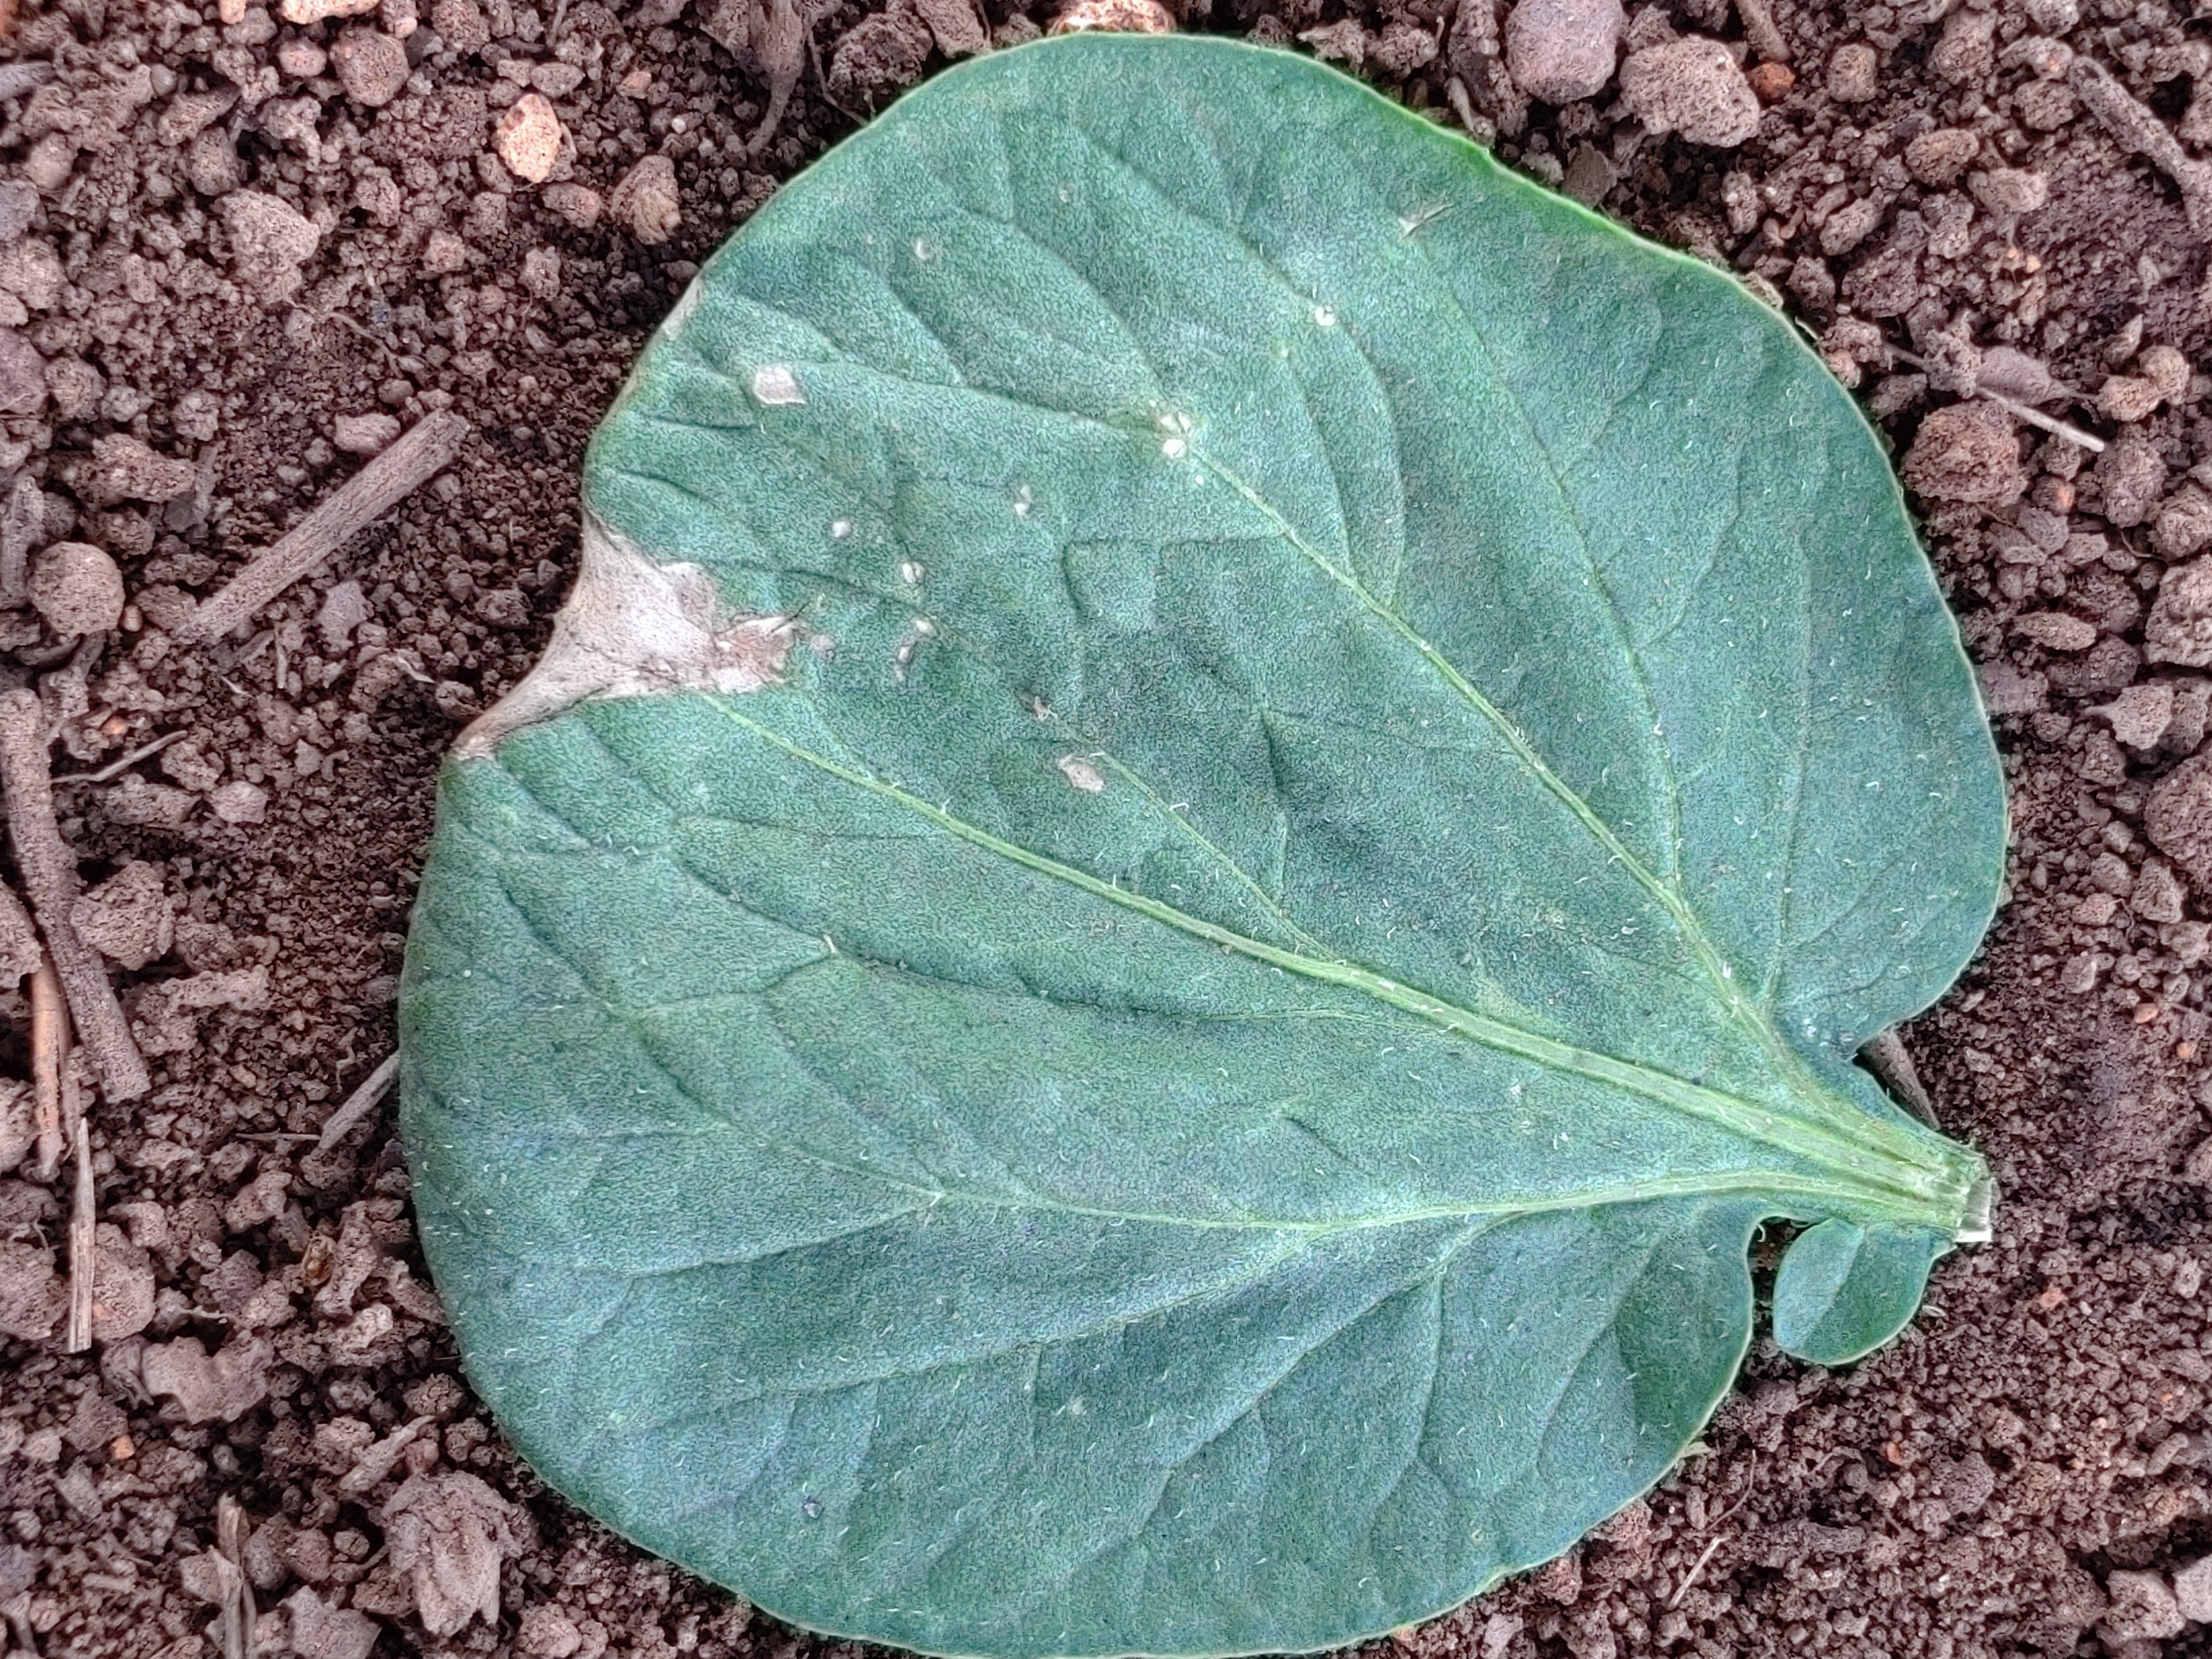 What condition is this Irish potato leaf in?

early blight
